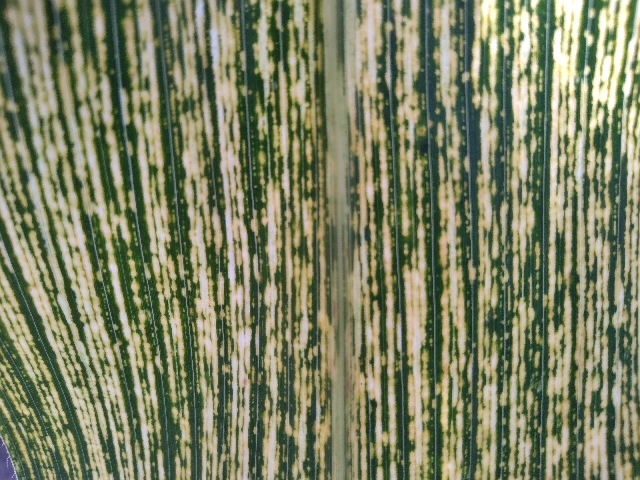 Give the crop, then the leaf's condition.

maize, maize streak virus
